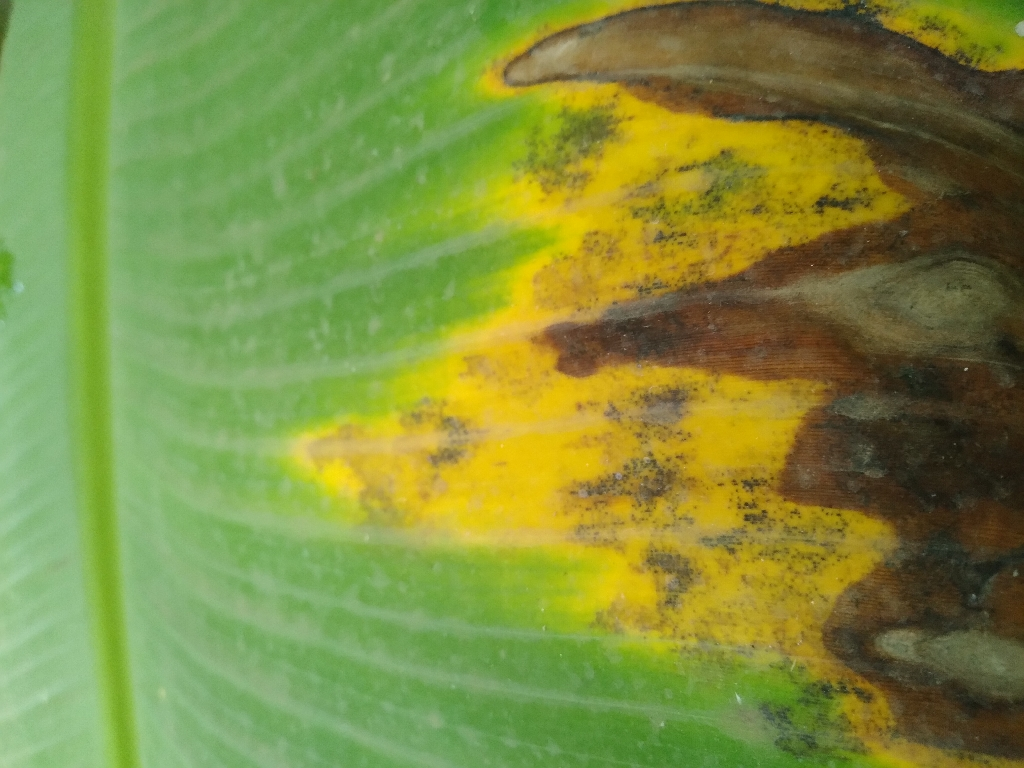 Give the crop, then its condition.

banana, black sigatoka
